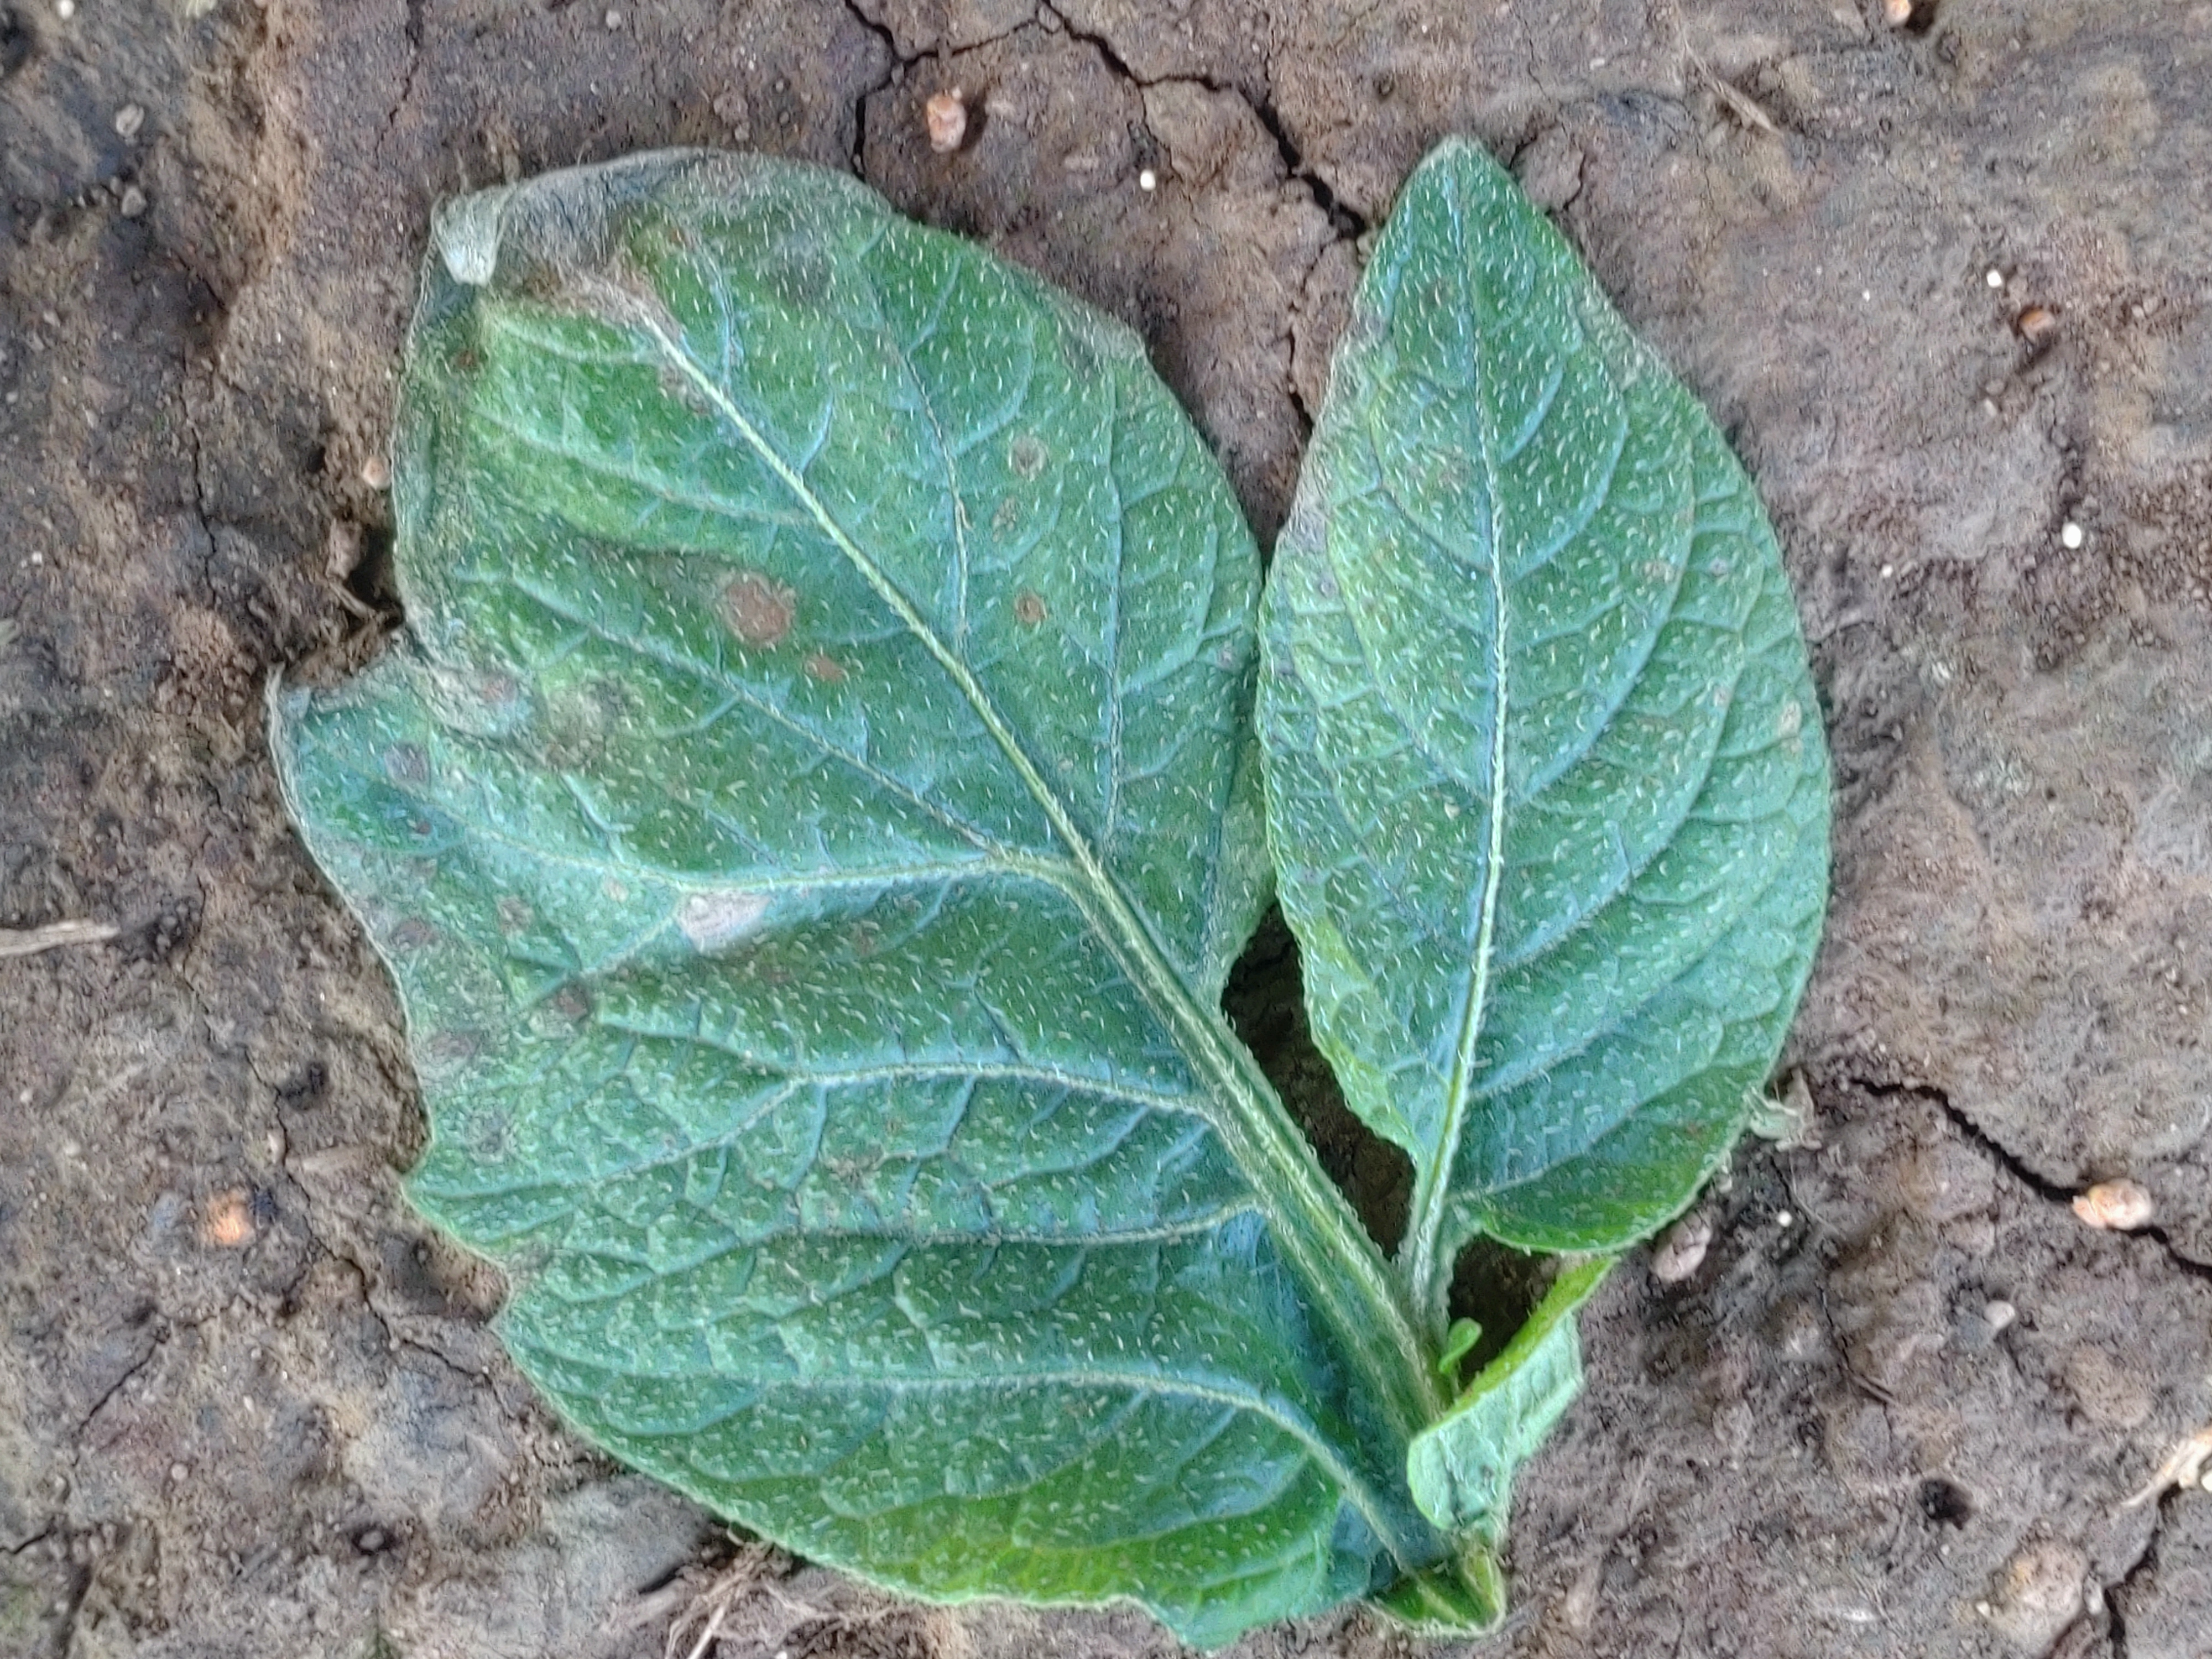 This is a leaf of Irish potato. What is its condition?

early blight
